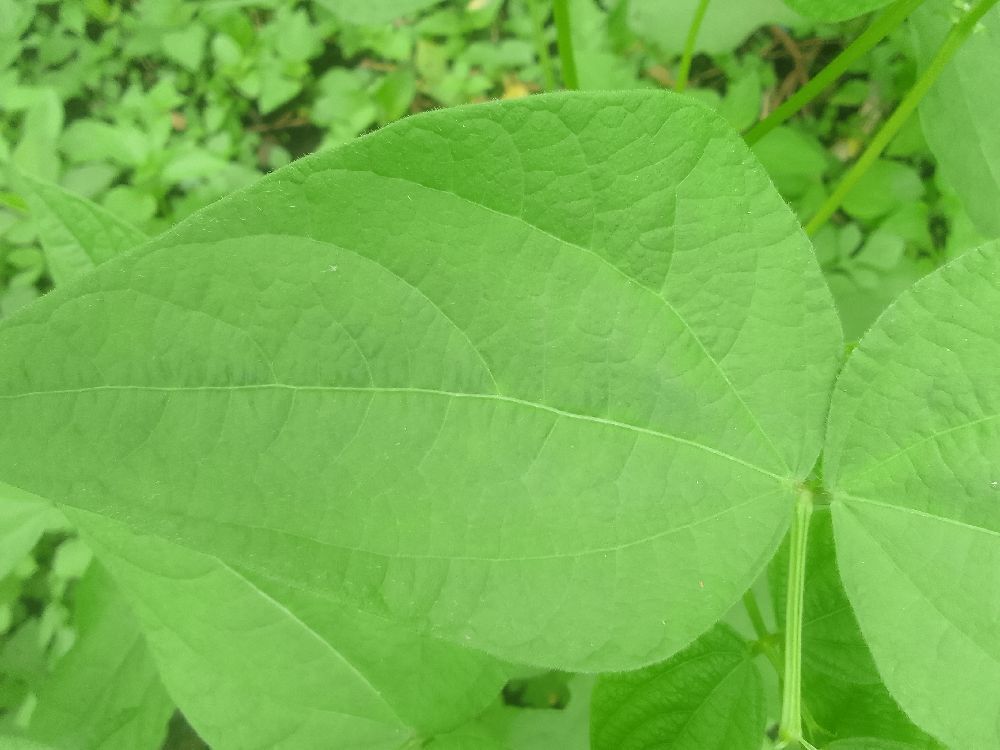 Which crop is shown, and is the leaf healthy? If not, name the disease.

common bean, healthy
